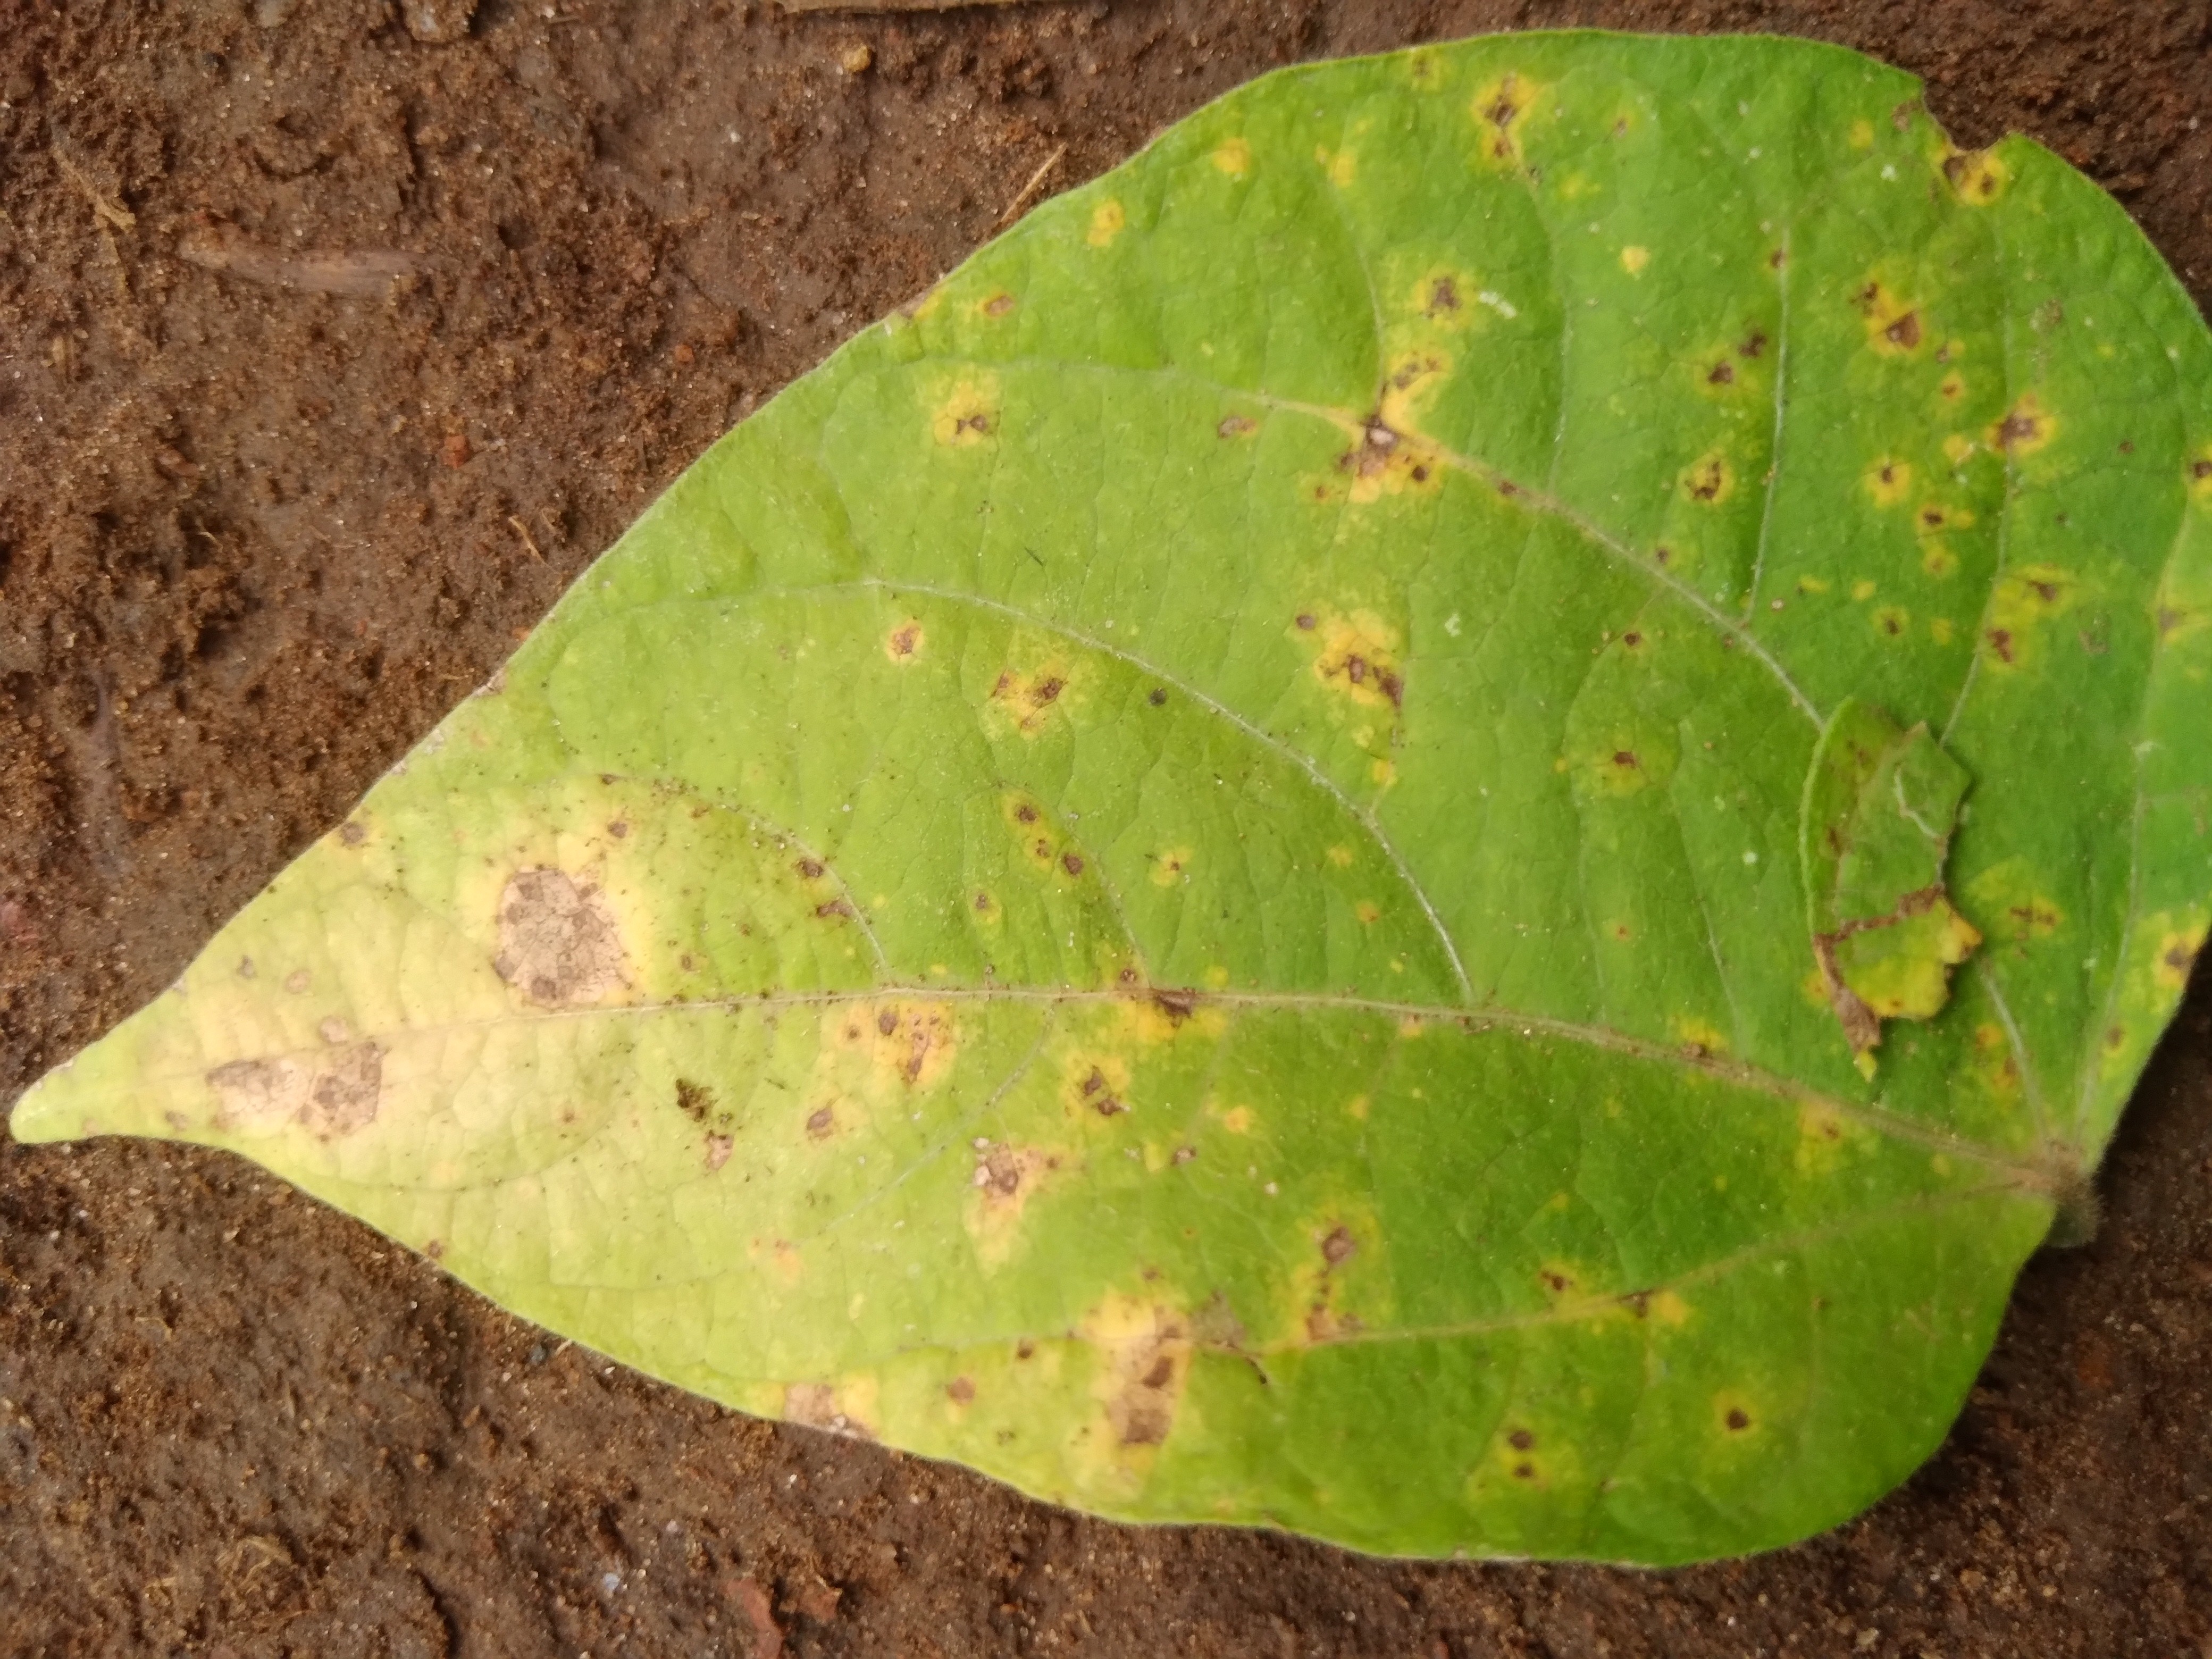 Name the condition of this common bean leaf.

rust
